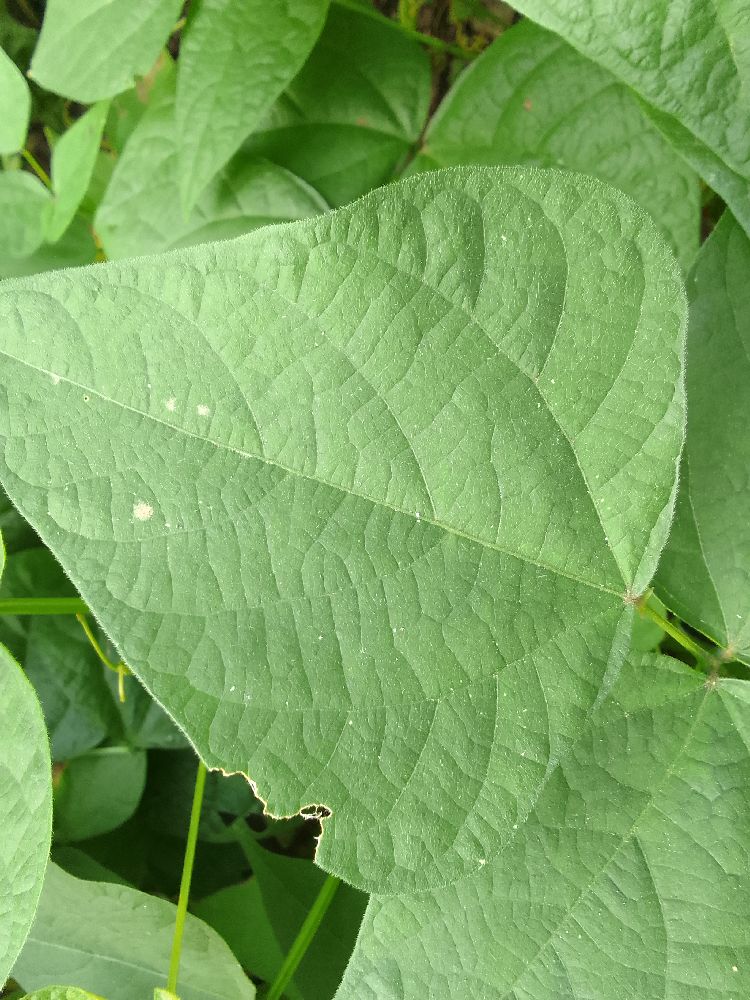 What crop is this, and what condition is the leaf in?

common bean, healthy
